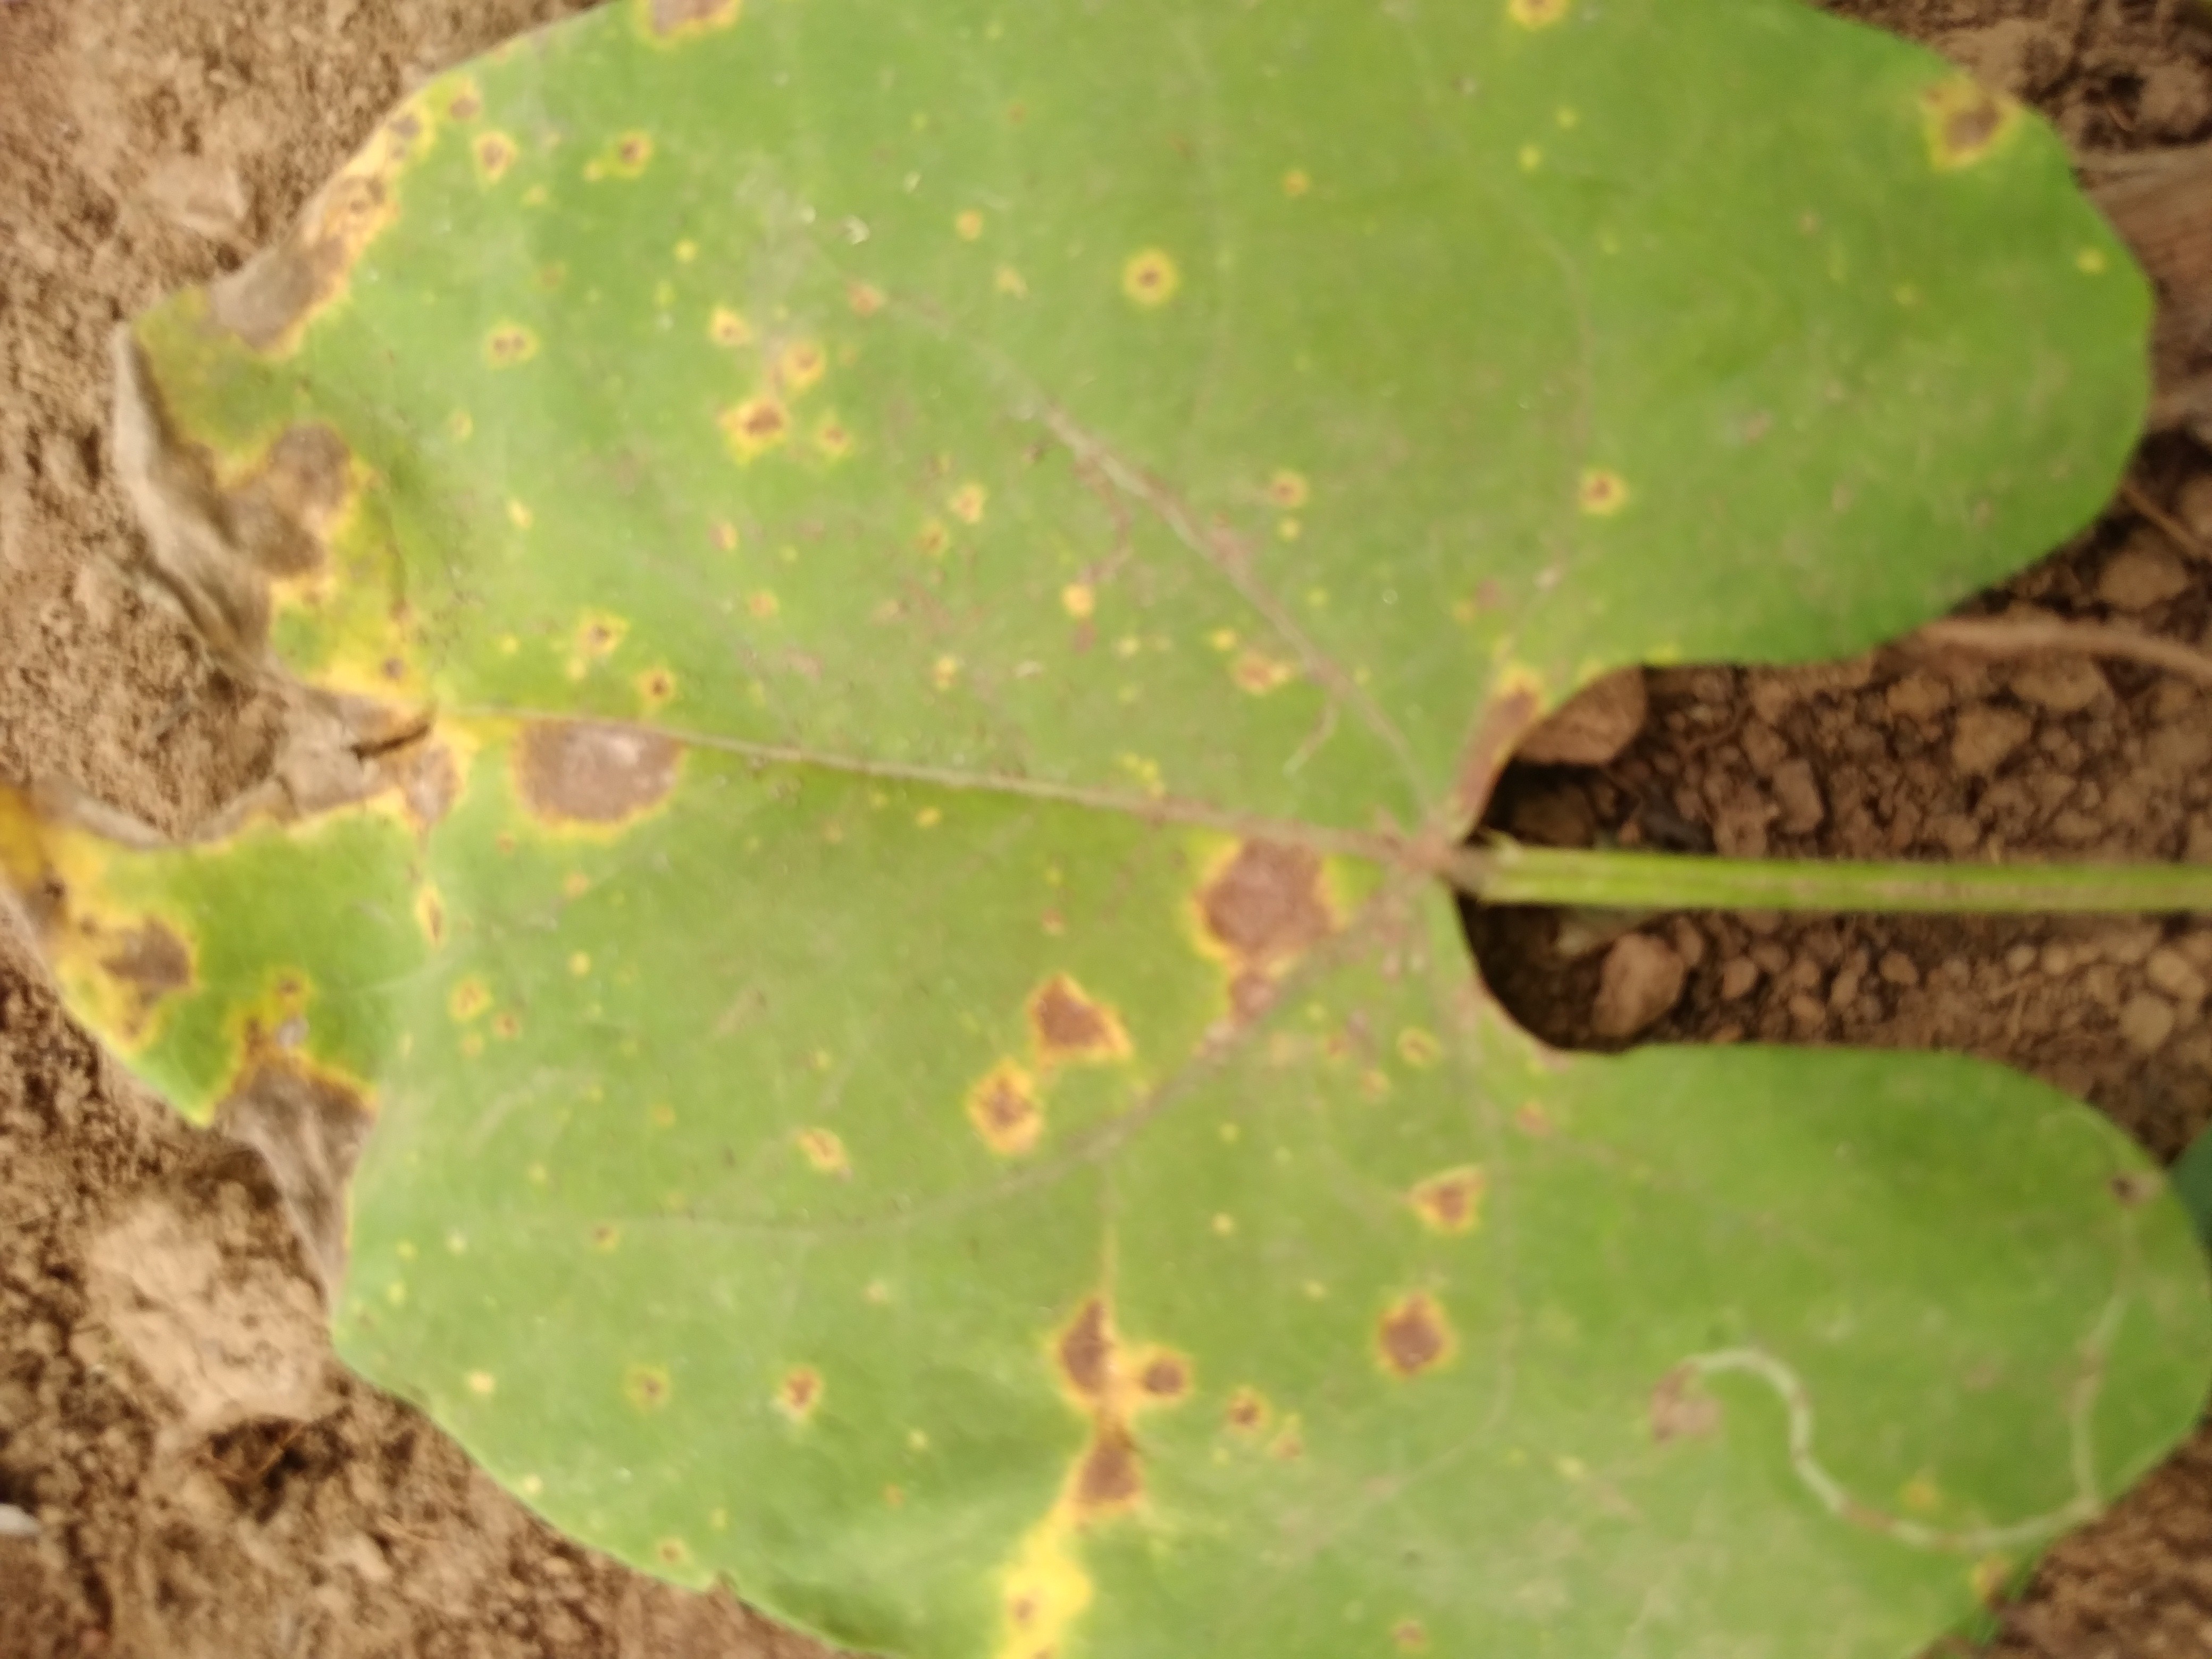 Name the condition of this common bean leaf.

rust
